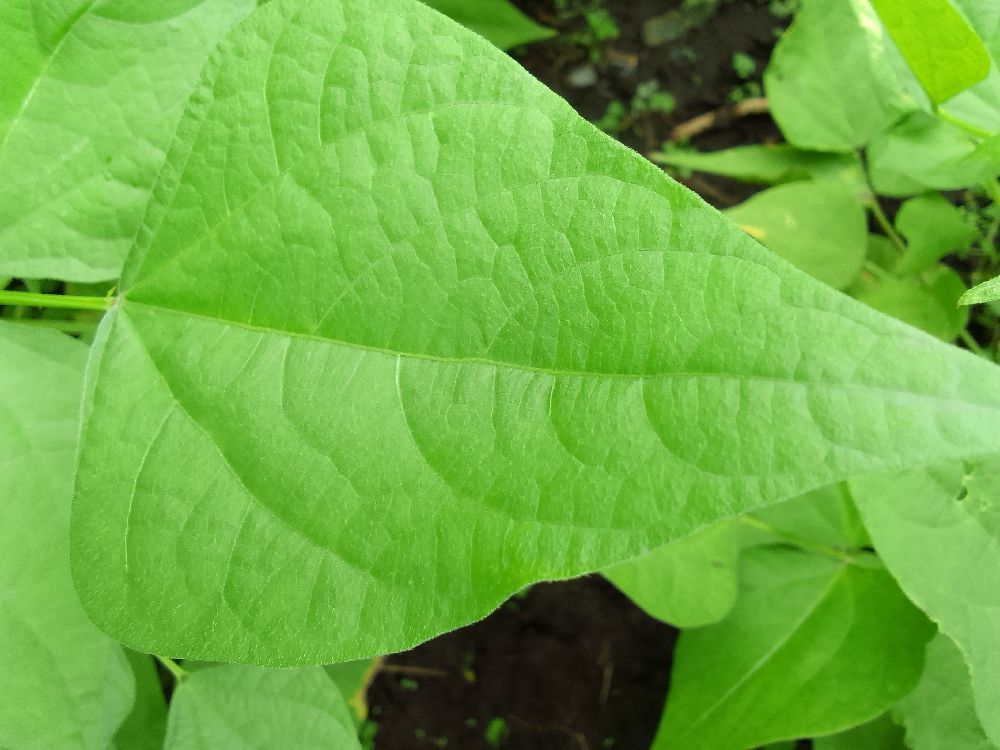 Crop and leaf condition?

common bean, healthy
